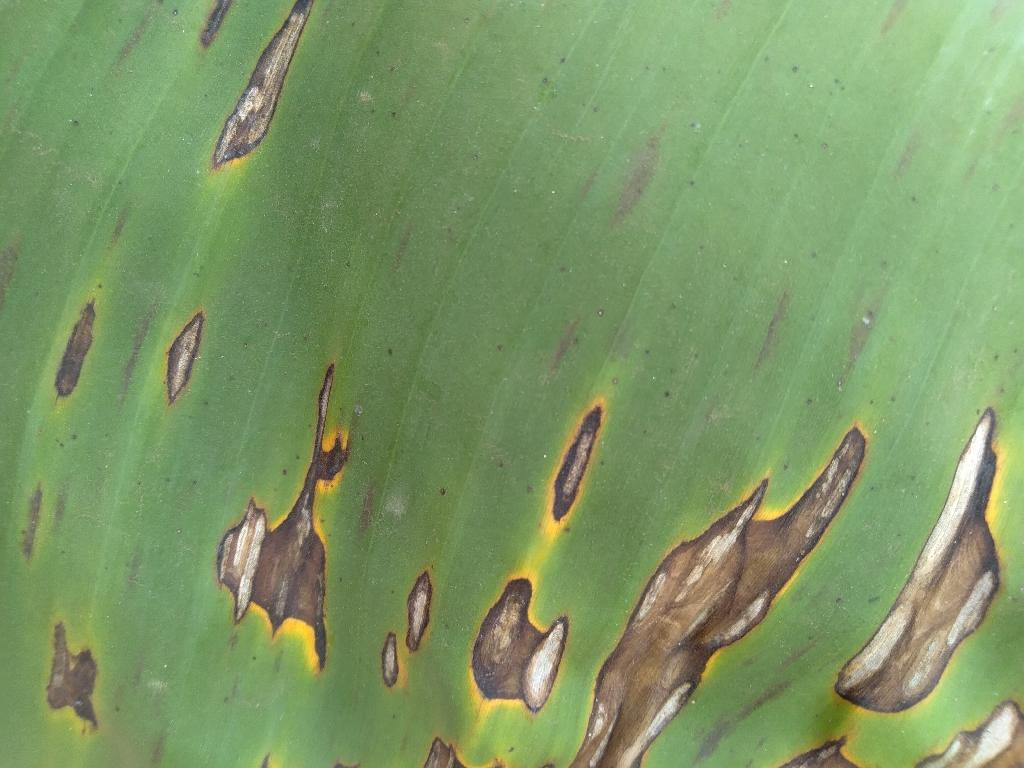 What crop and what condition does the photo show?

banana, black sigatoka
